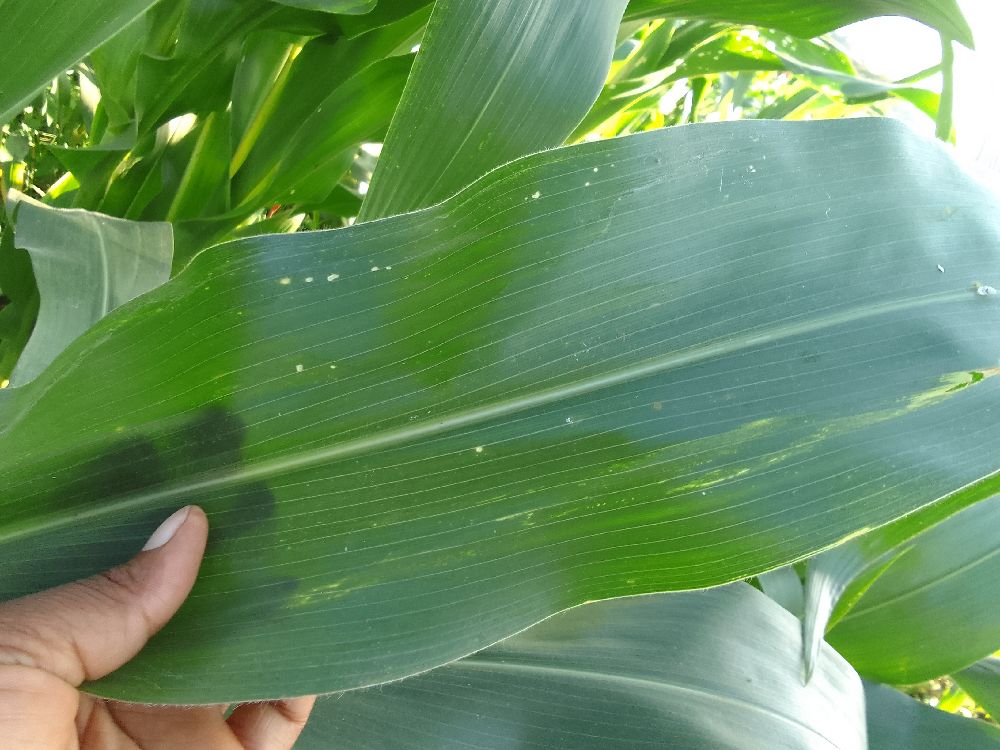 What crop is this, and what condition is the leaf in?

maize, healthy
